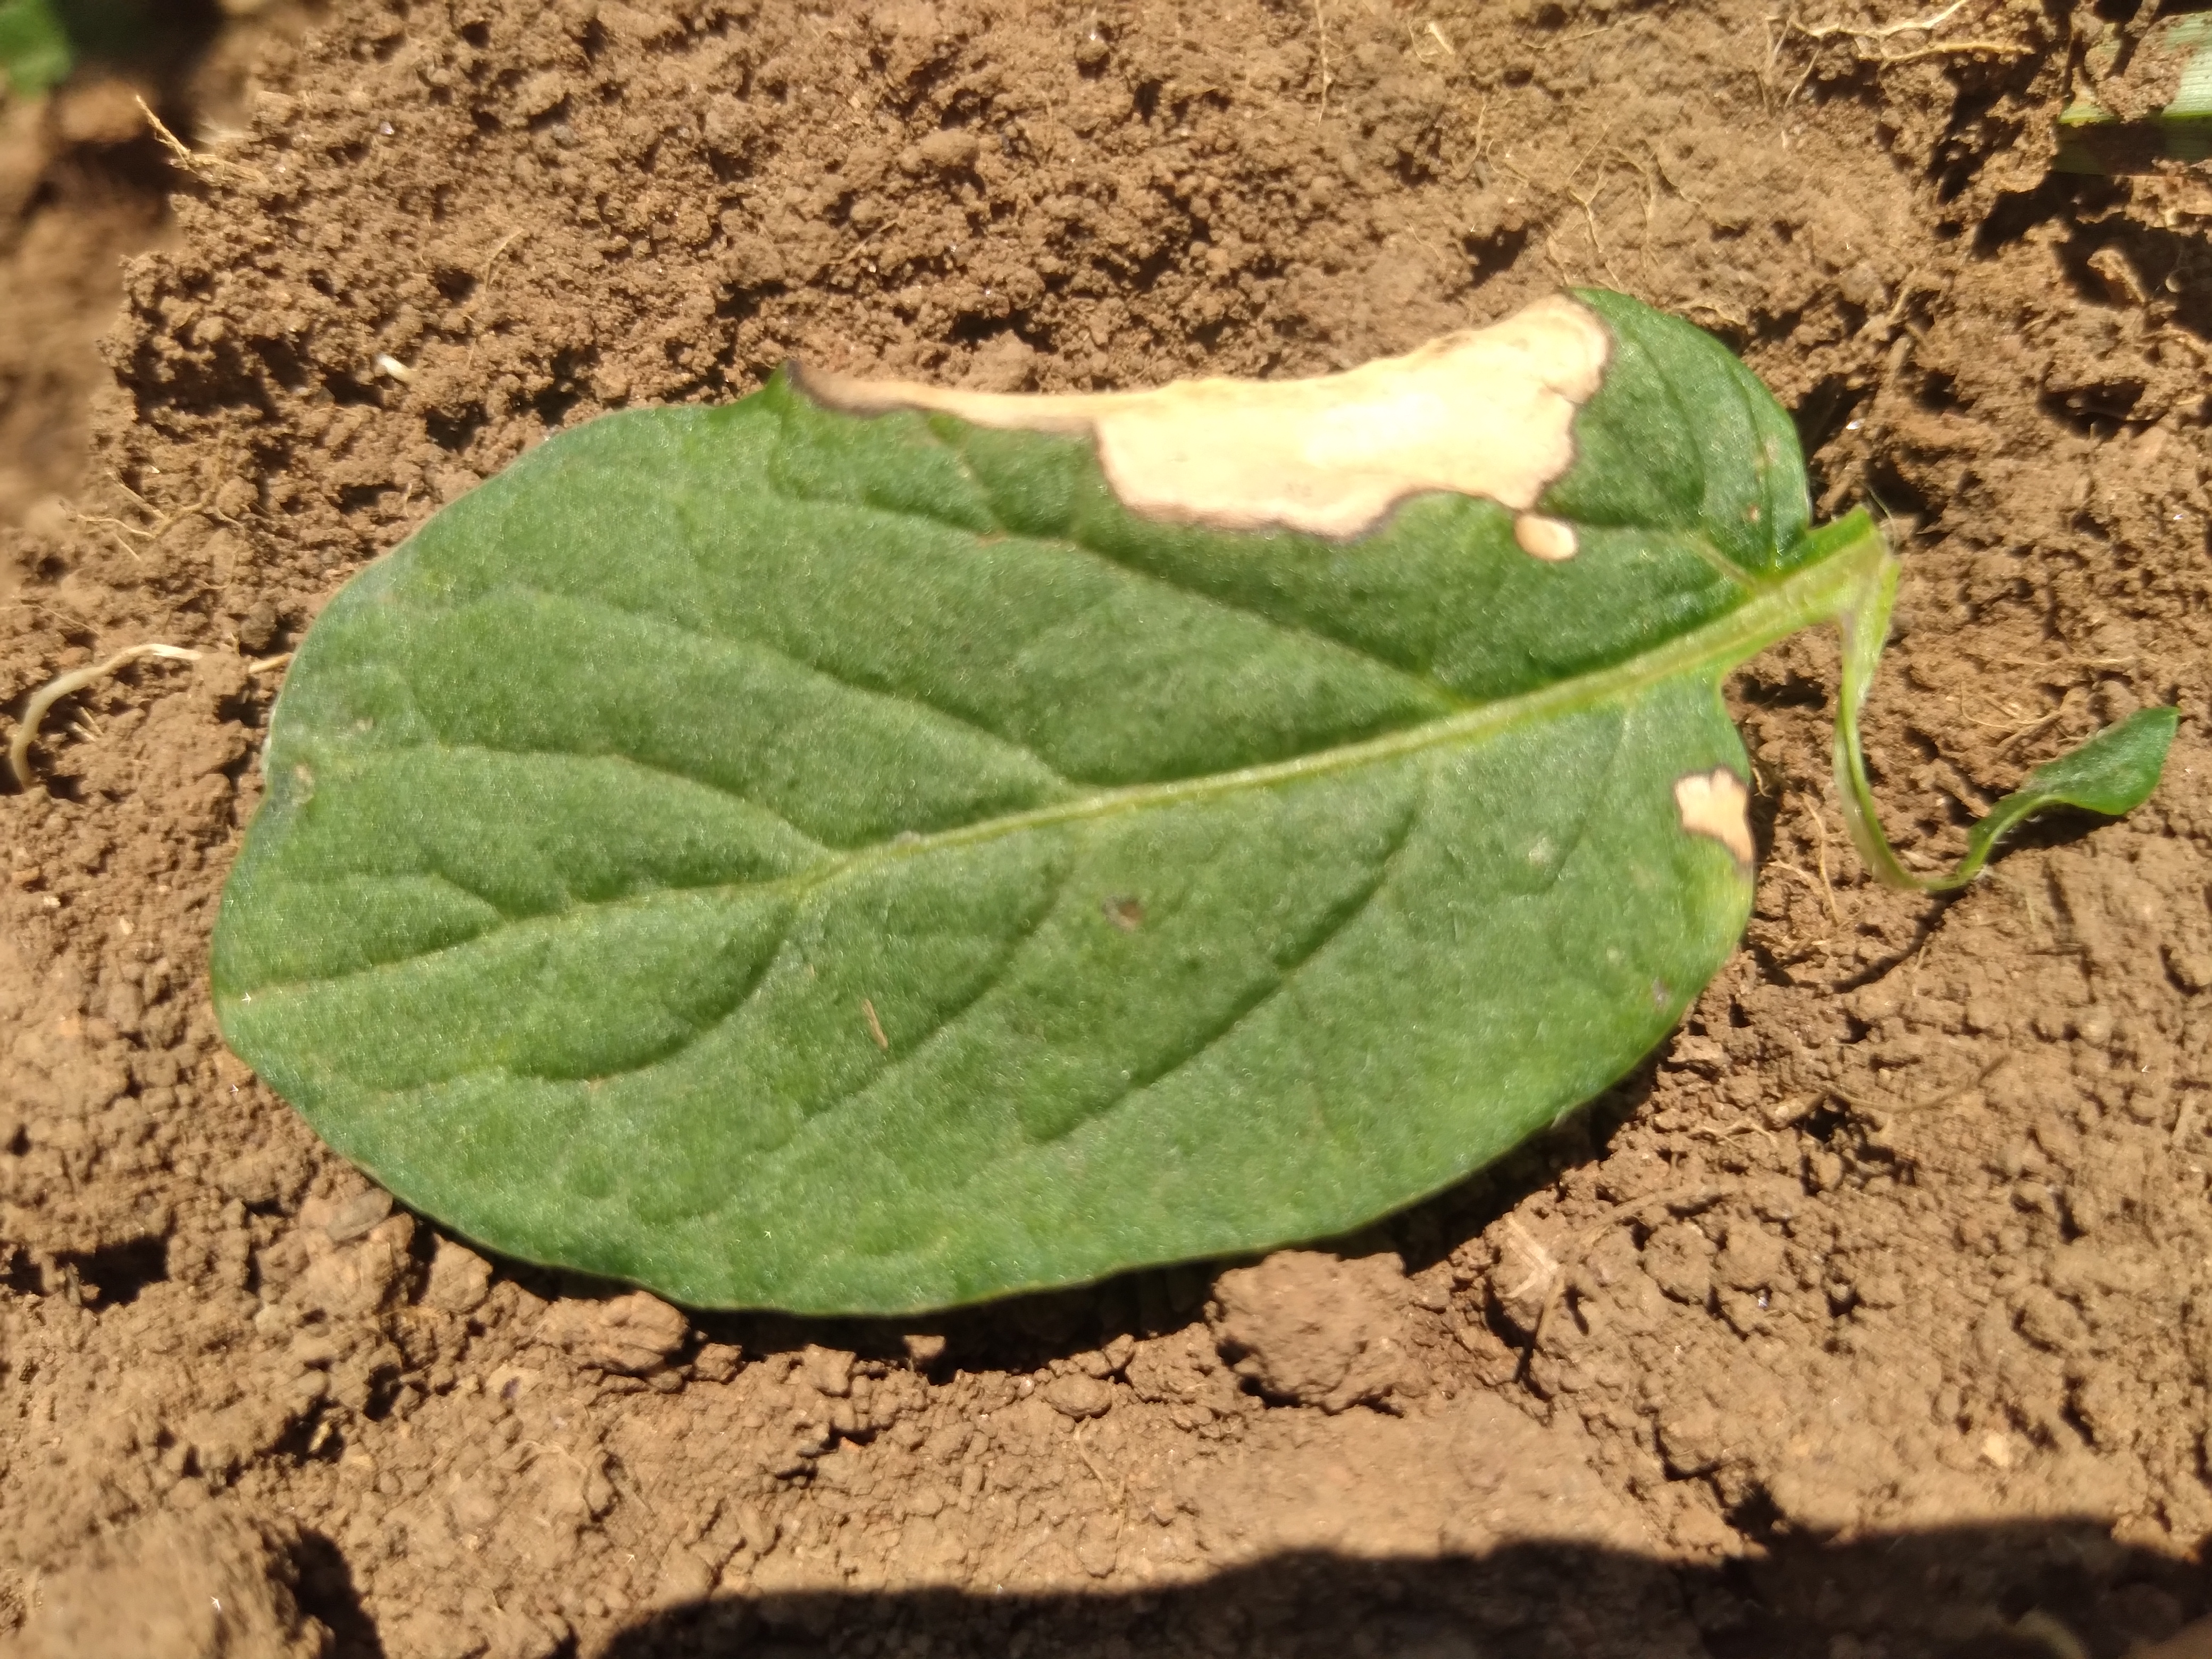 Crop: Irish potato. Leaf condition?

early blight
